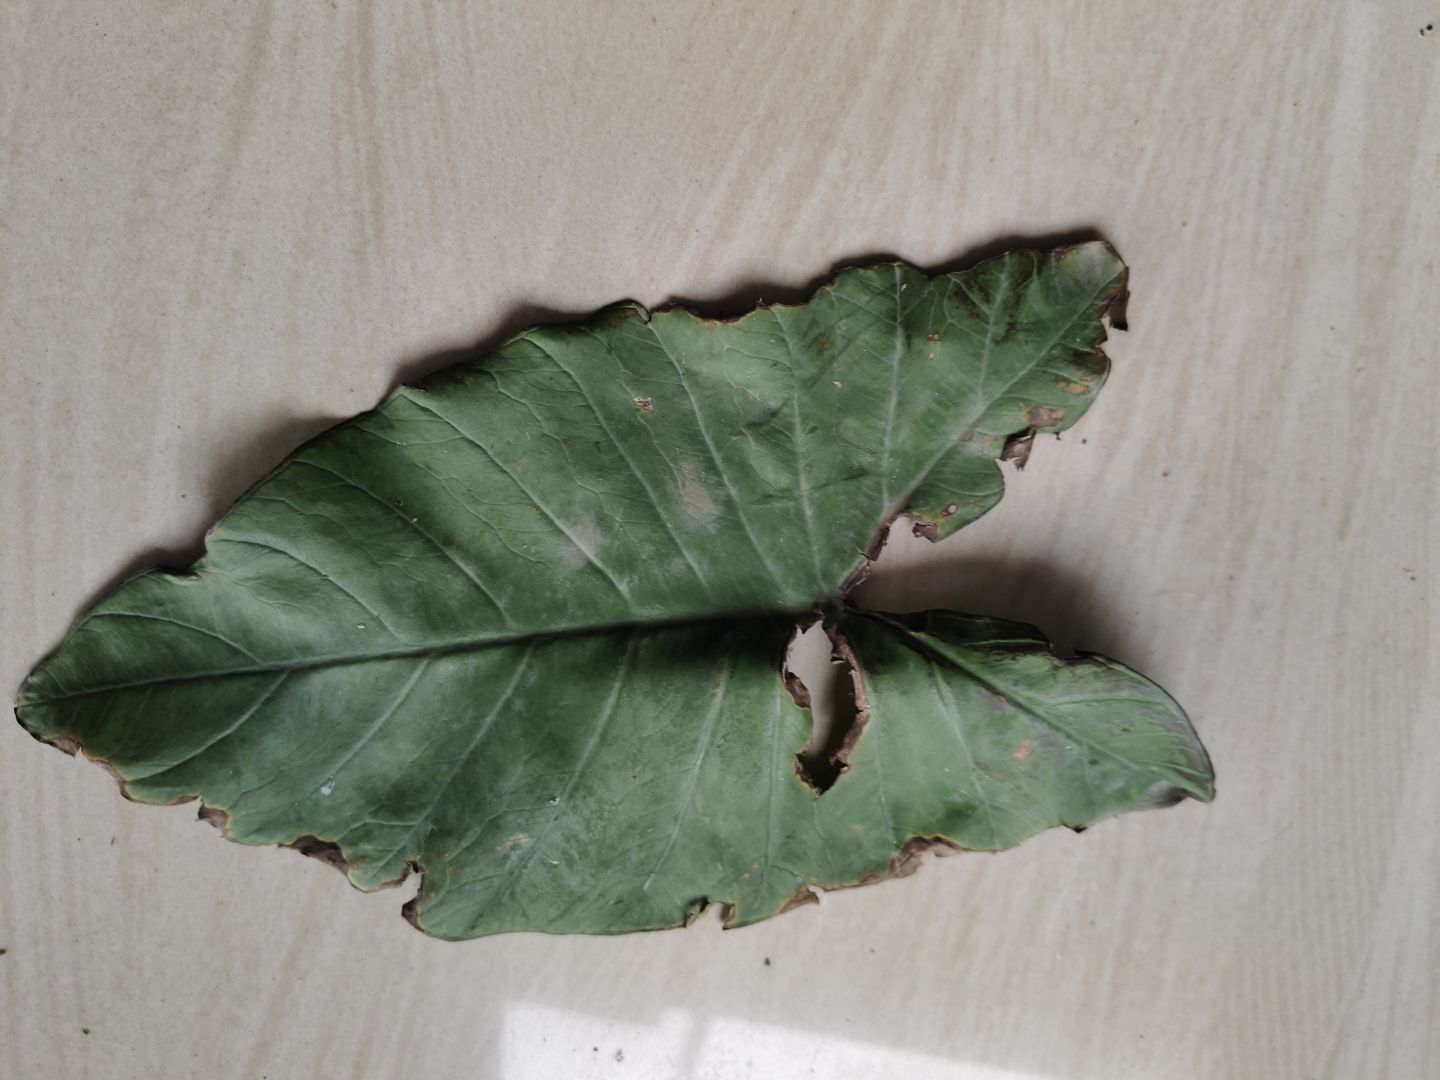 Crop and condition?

taro, leaf blight
